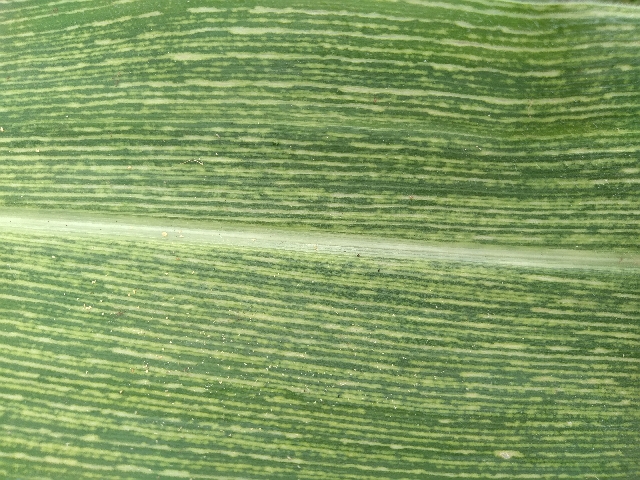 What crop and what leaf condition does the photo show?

maize, maize streak virus
